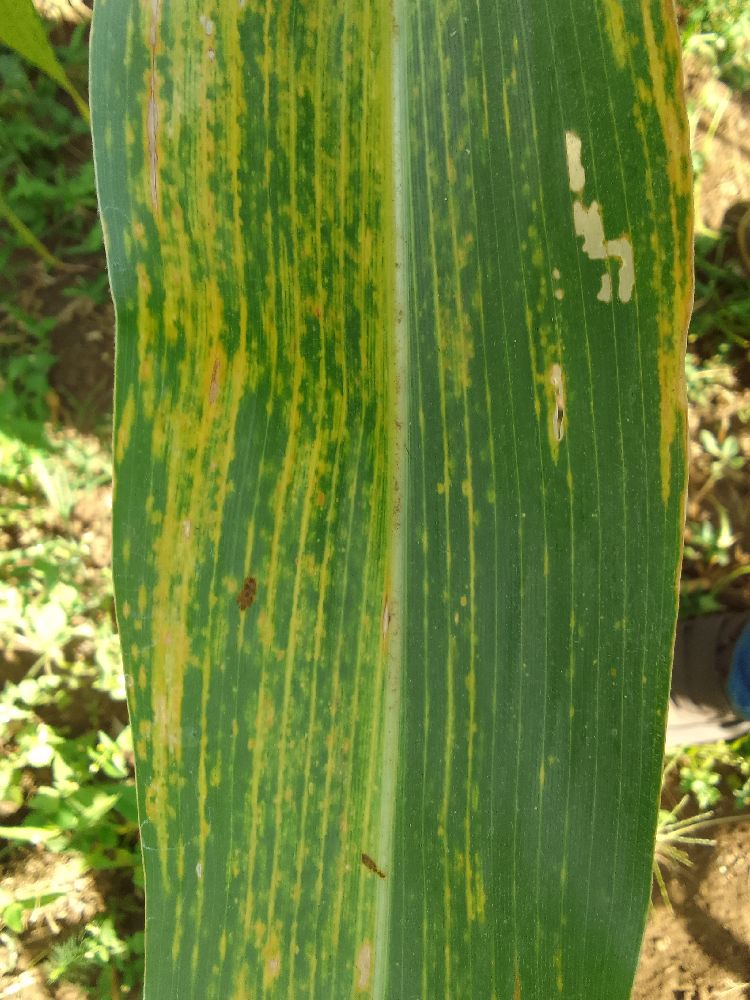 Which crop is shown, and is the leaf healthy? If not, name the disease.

maize, maize lethal necrosis
